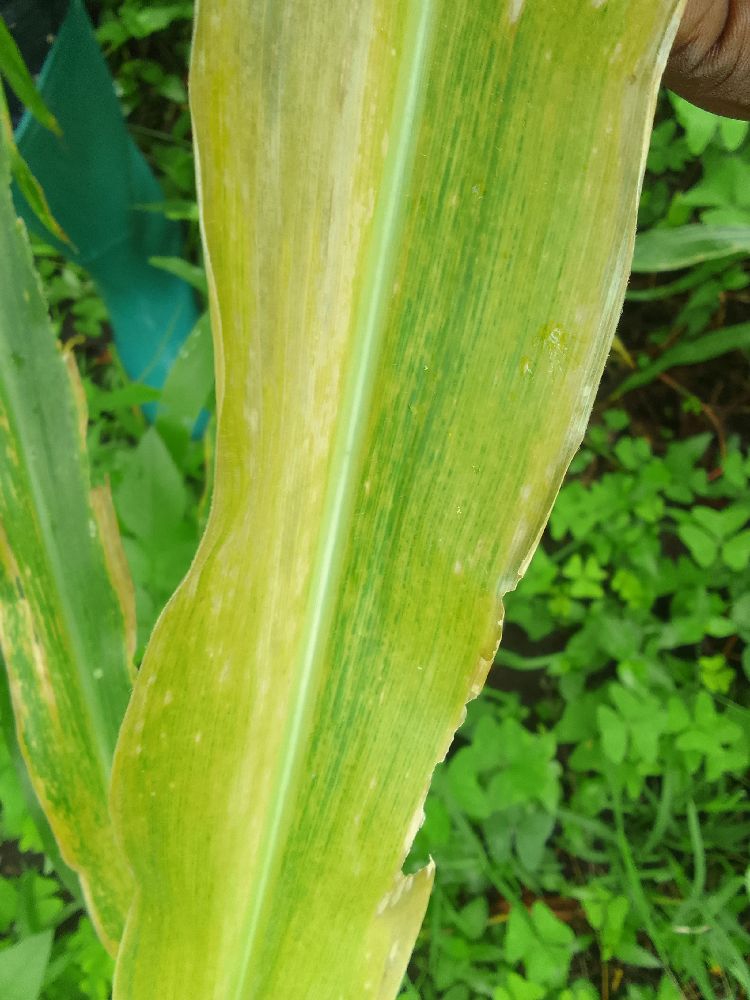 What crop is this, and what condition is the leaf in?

maize, maize lethal necrosis
